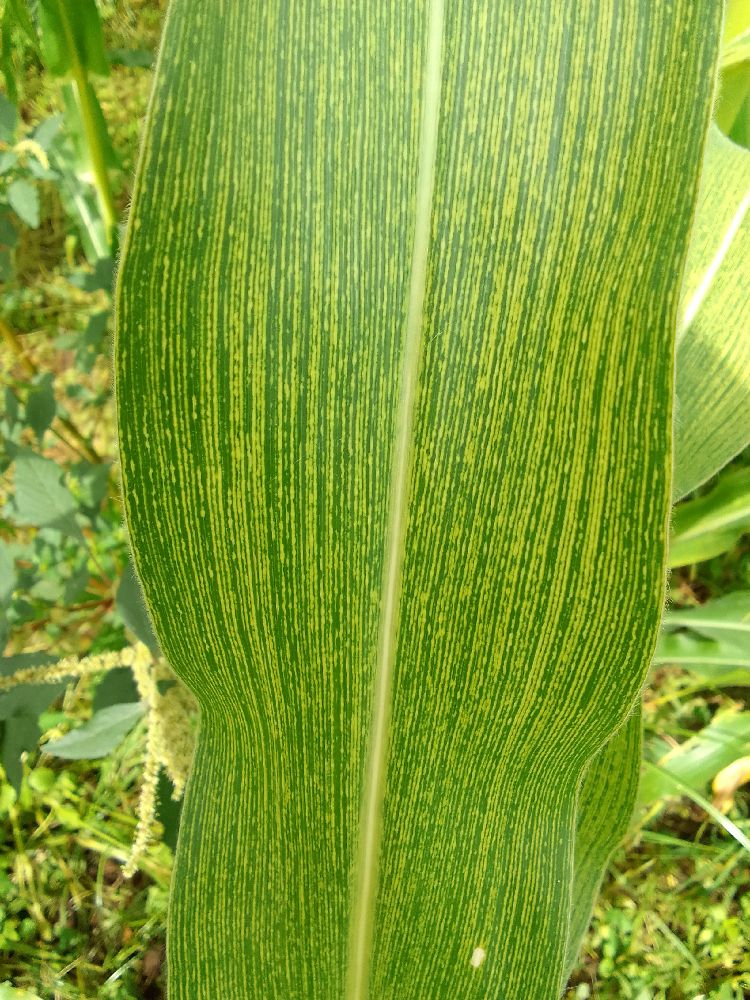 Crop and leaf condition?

maize, maize streak virus
